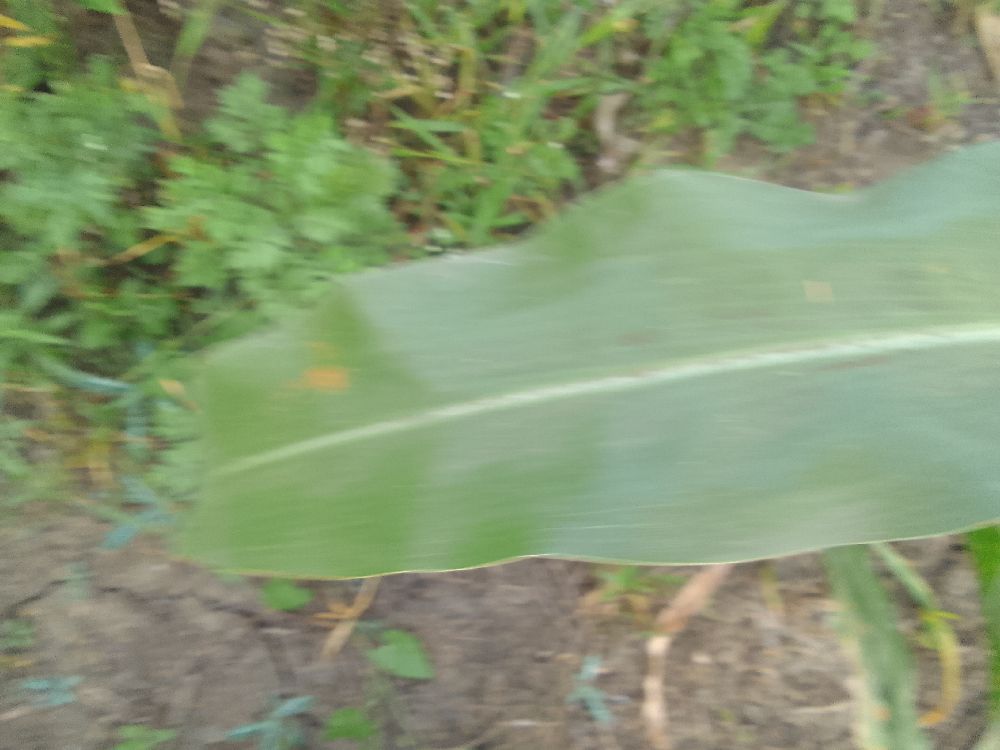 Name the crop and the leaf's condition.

maize, healthy
